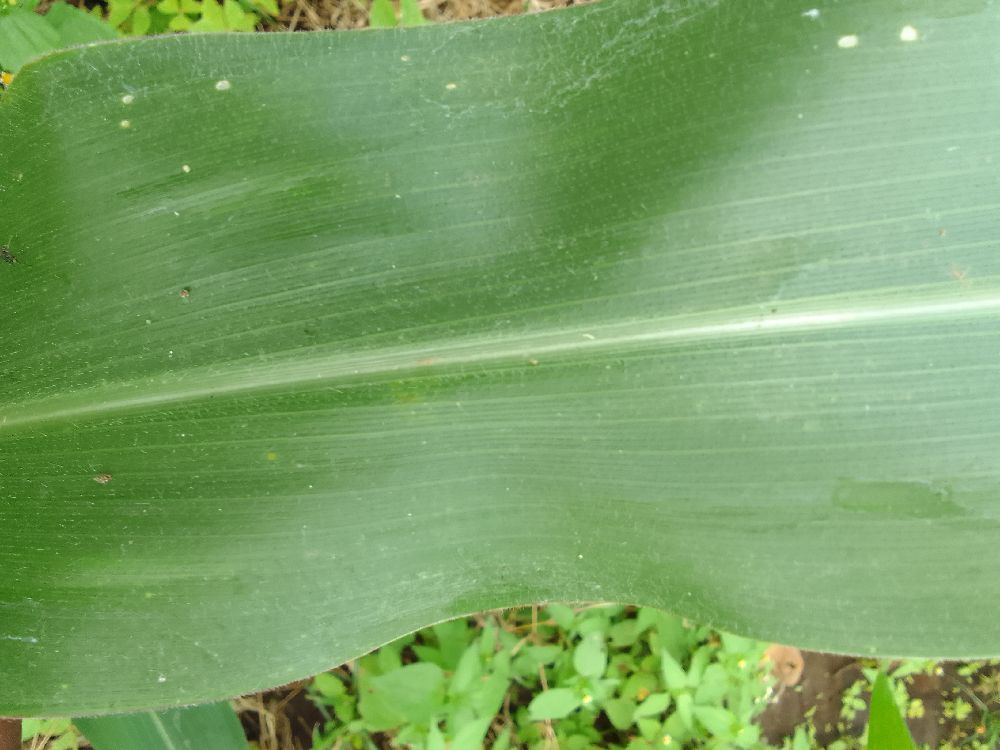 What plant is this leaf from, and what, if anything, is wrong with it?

maize, healthy
